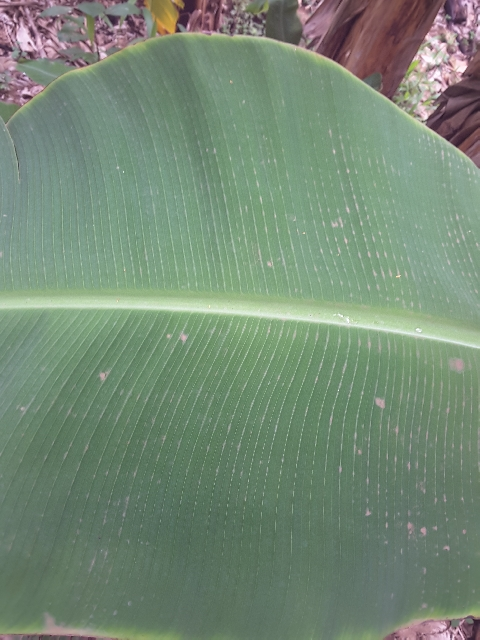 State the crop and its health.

banana, healthy
